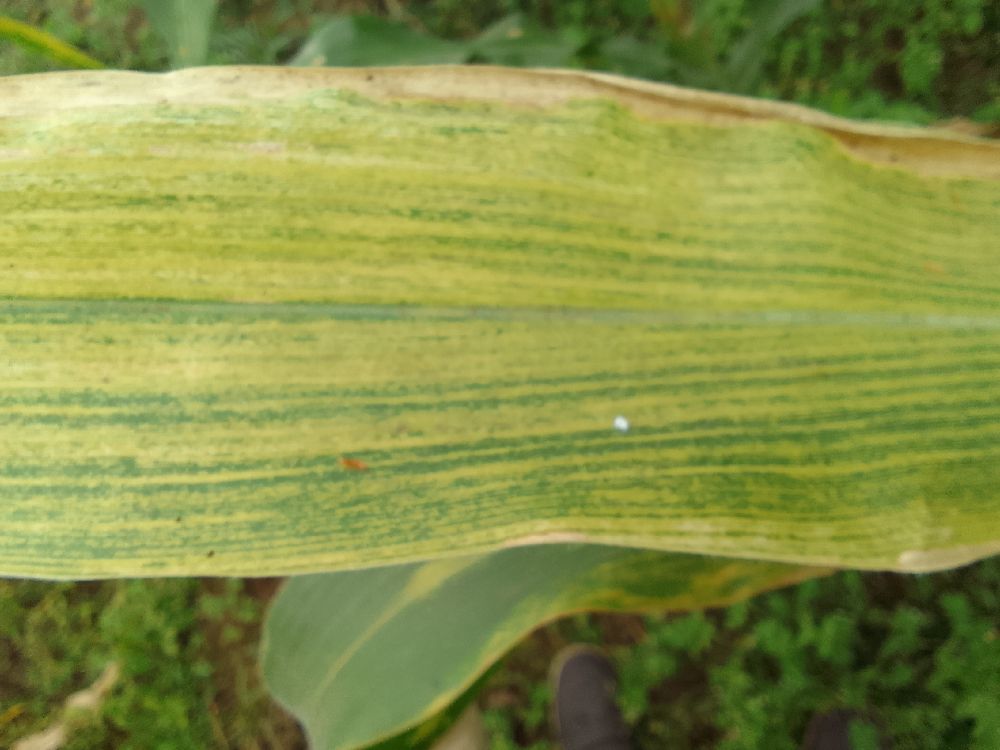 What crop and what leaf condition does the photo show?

maize, maize lethal necrosis
